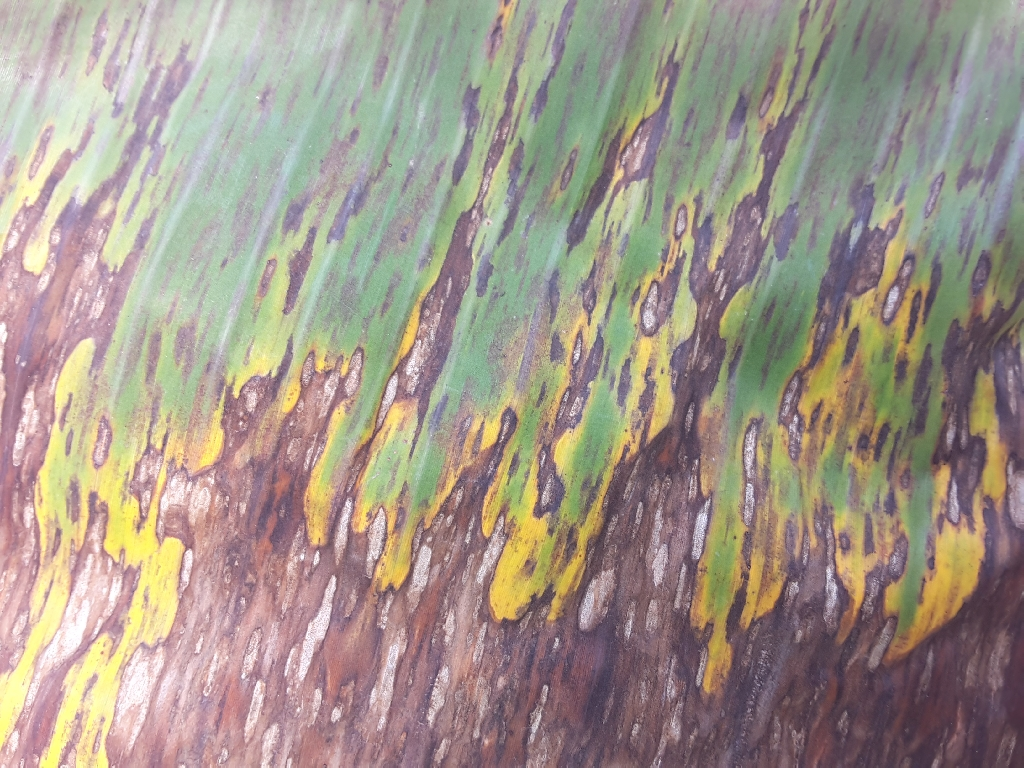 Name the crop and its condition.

banana, black sigatoka
